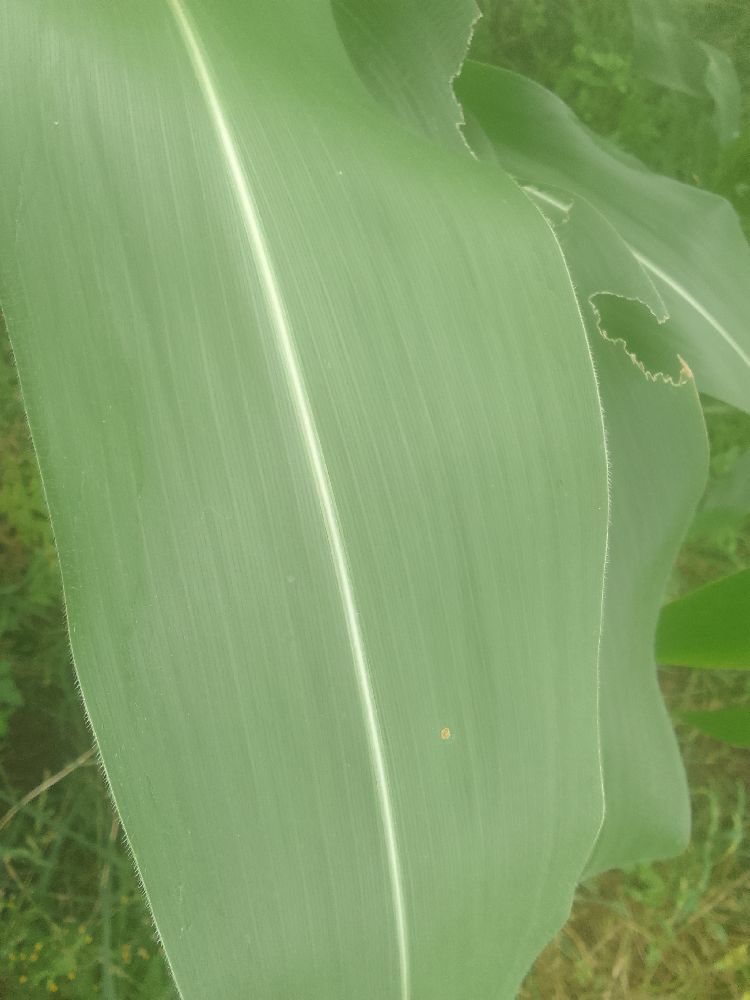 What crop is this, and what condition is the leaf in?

maize, healthy
